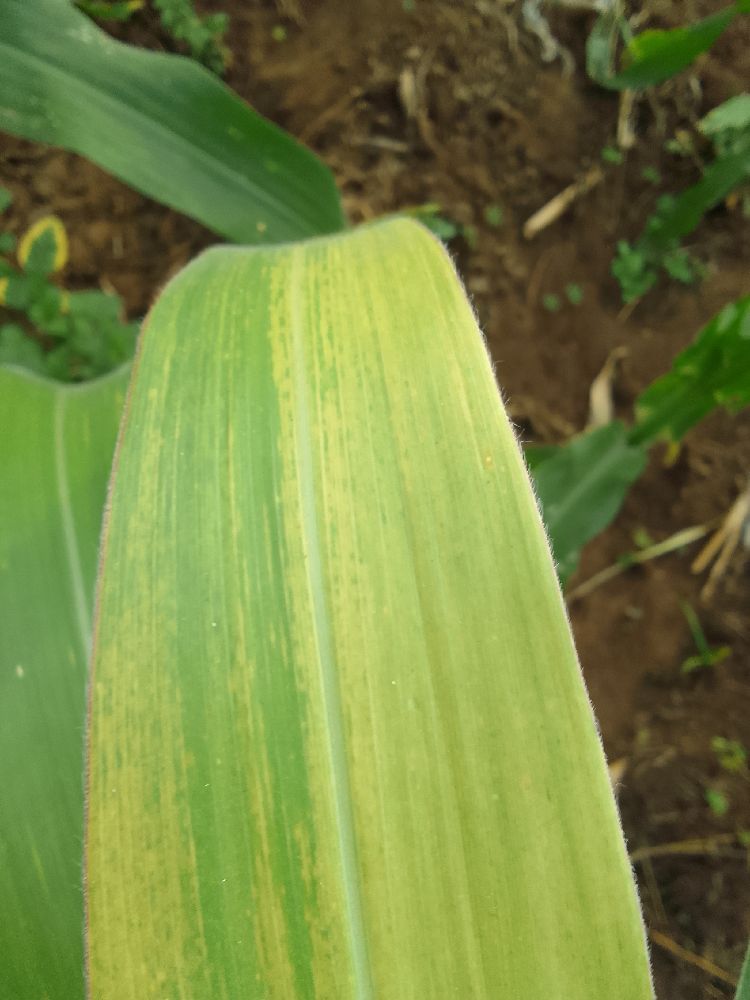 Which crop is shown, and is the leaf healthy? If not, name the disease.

maize, maize lethal necrosis
